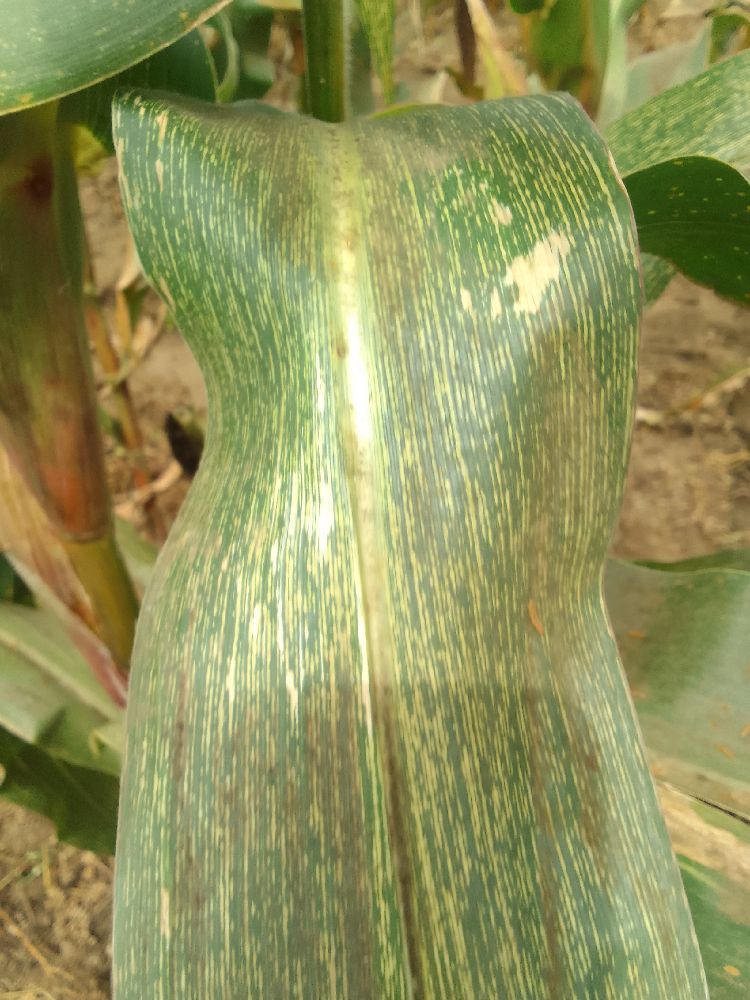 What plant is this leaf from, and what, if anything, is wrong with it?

maize, maize streak virus
